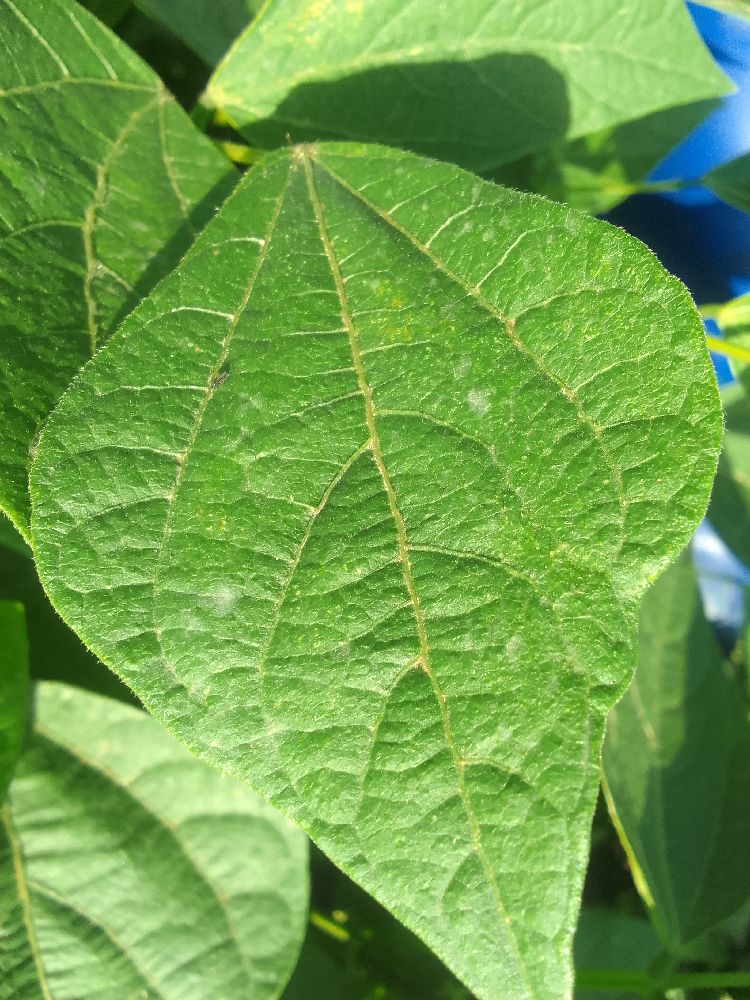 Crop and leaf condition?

common bean, healthy
